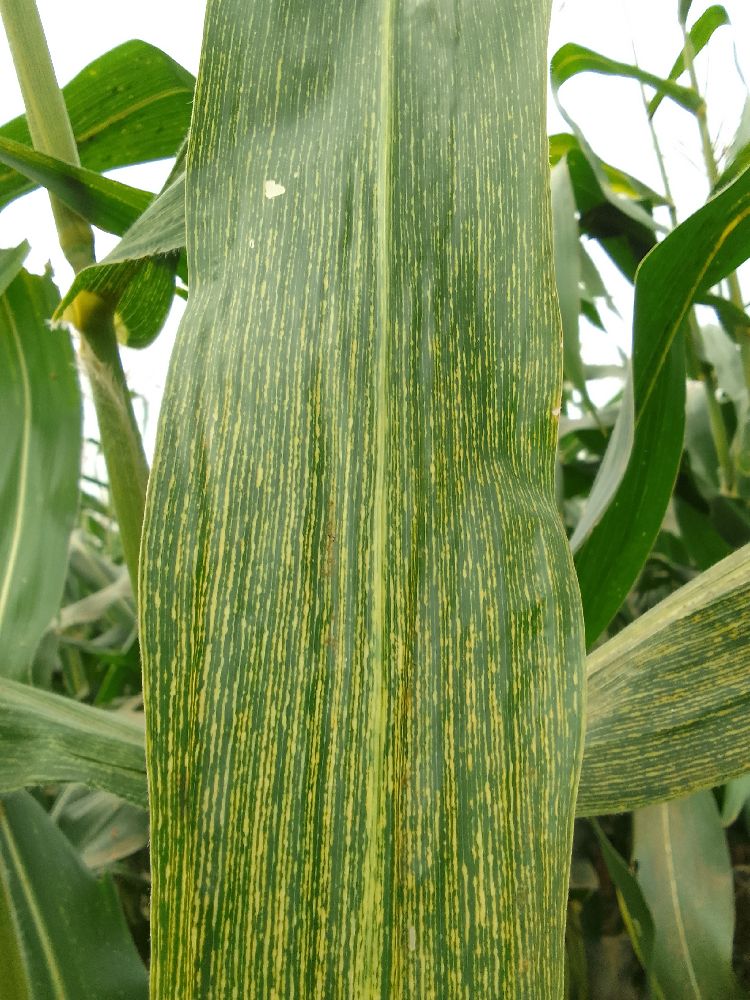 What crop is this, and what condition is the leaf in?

maize, maize streak virus
